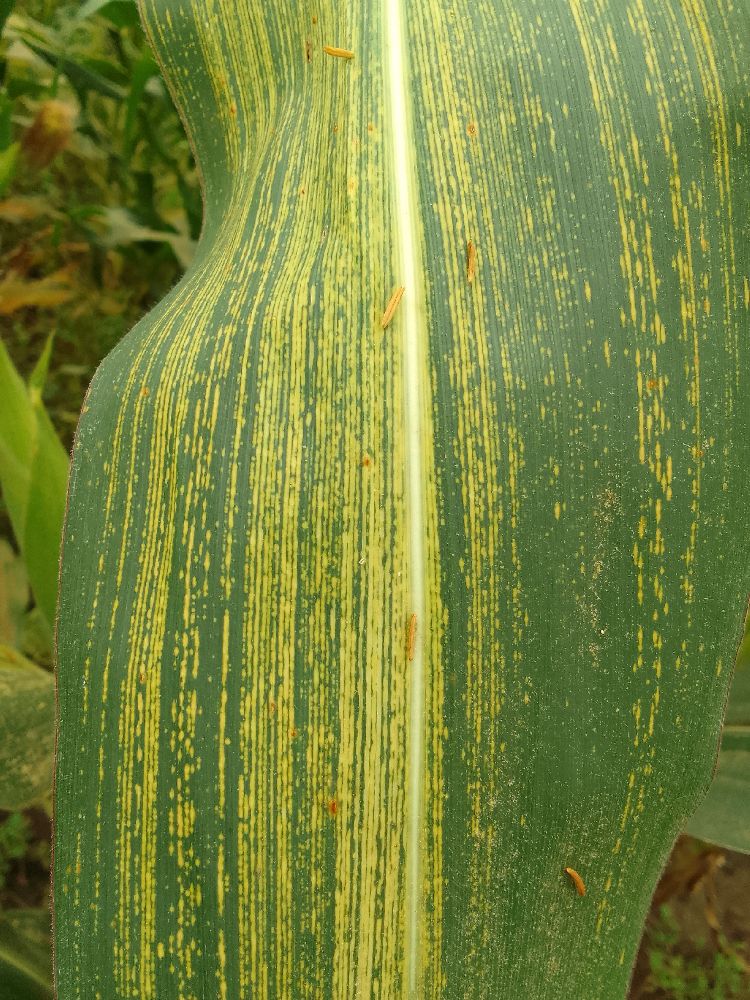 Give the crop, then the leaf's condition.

maize, maize streak virus
